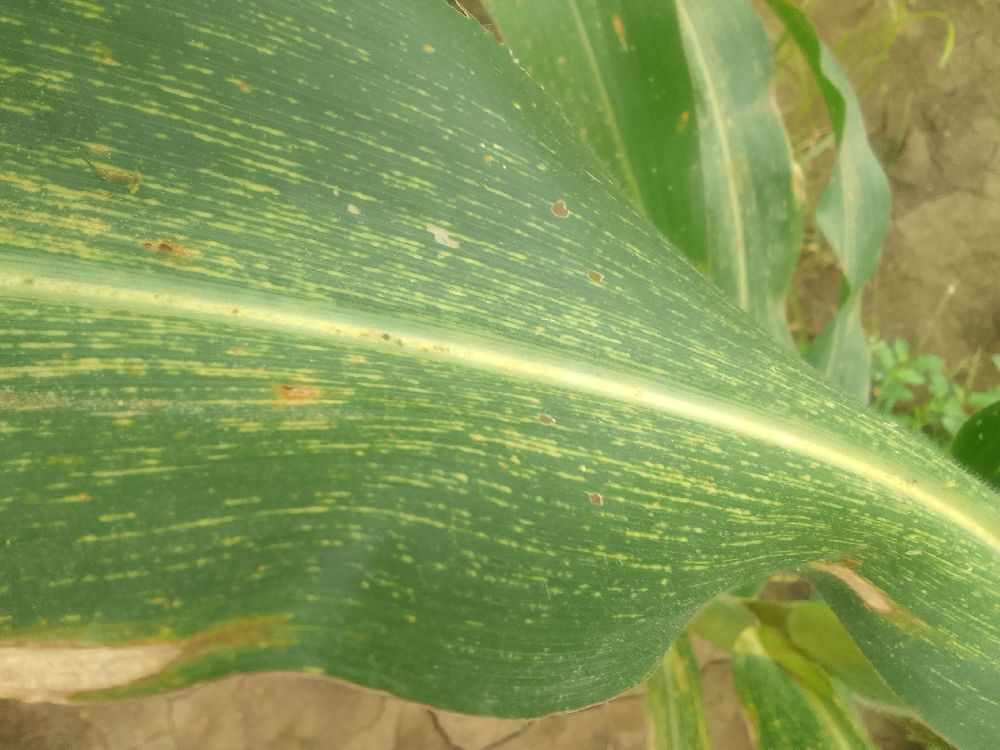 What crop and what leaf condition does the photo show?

maize, maize streak virus
